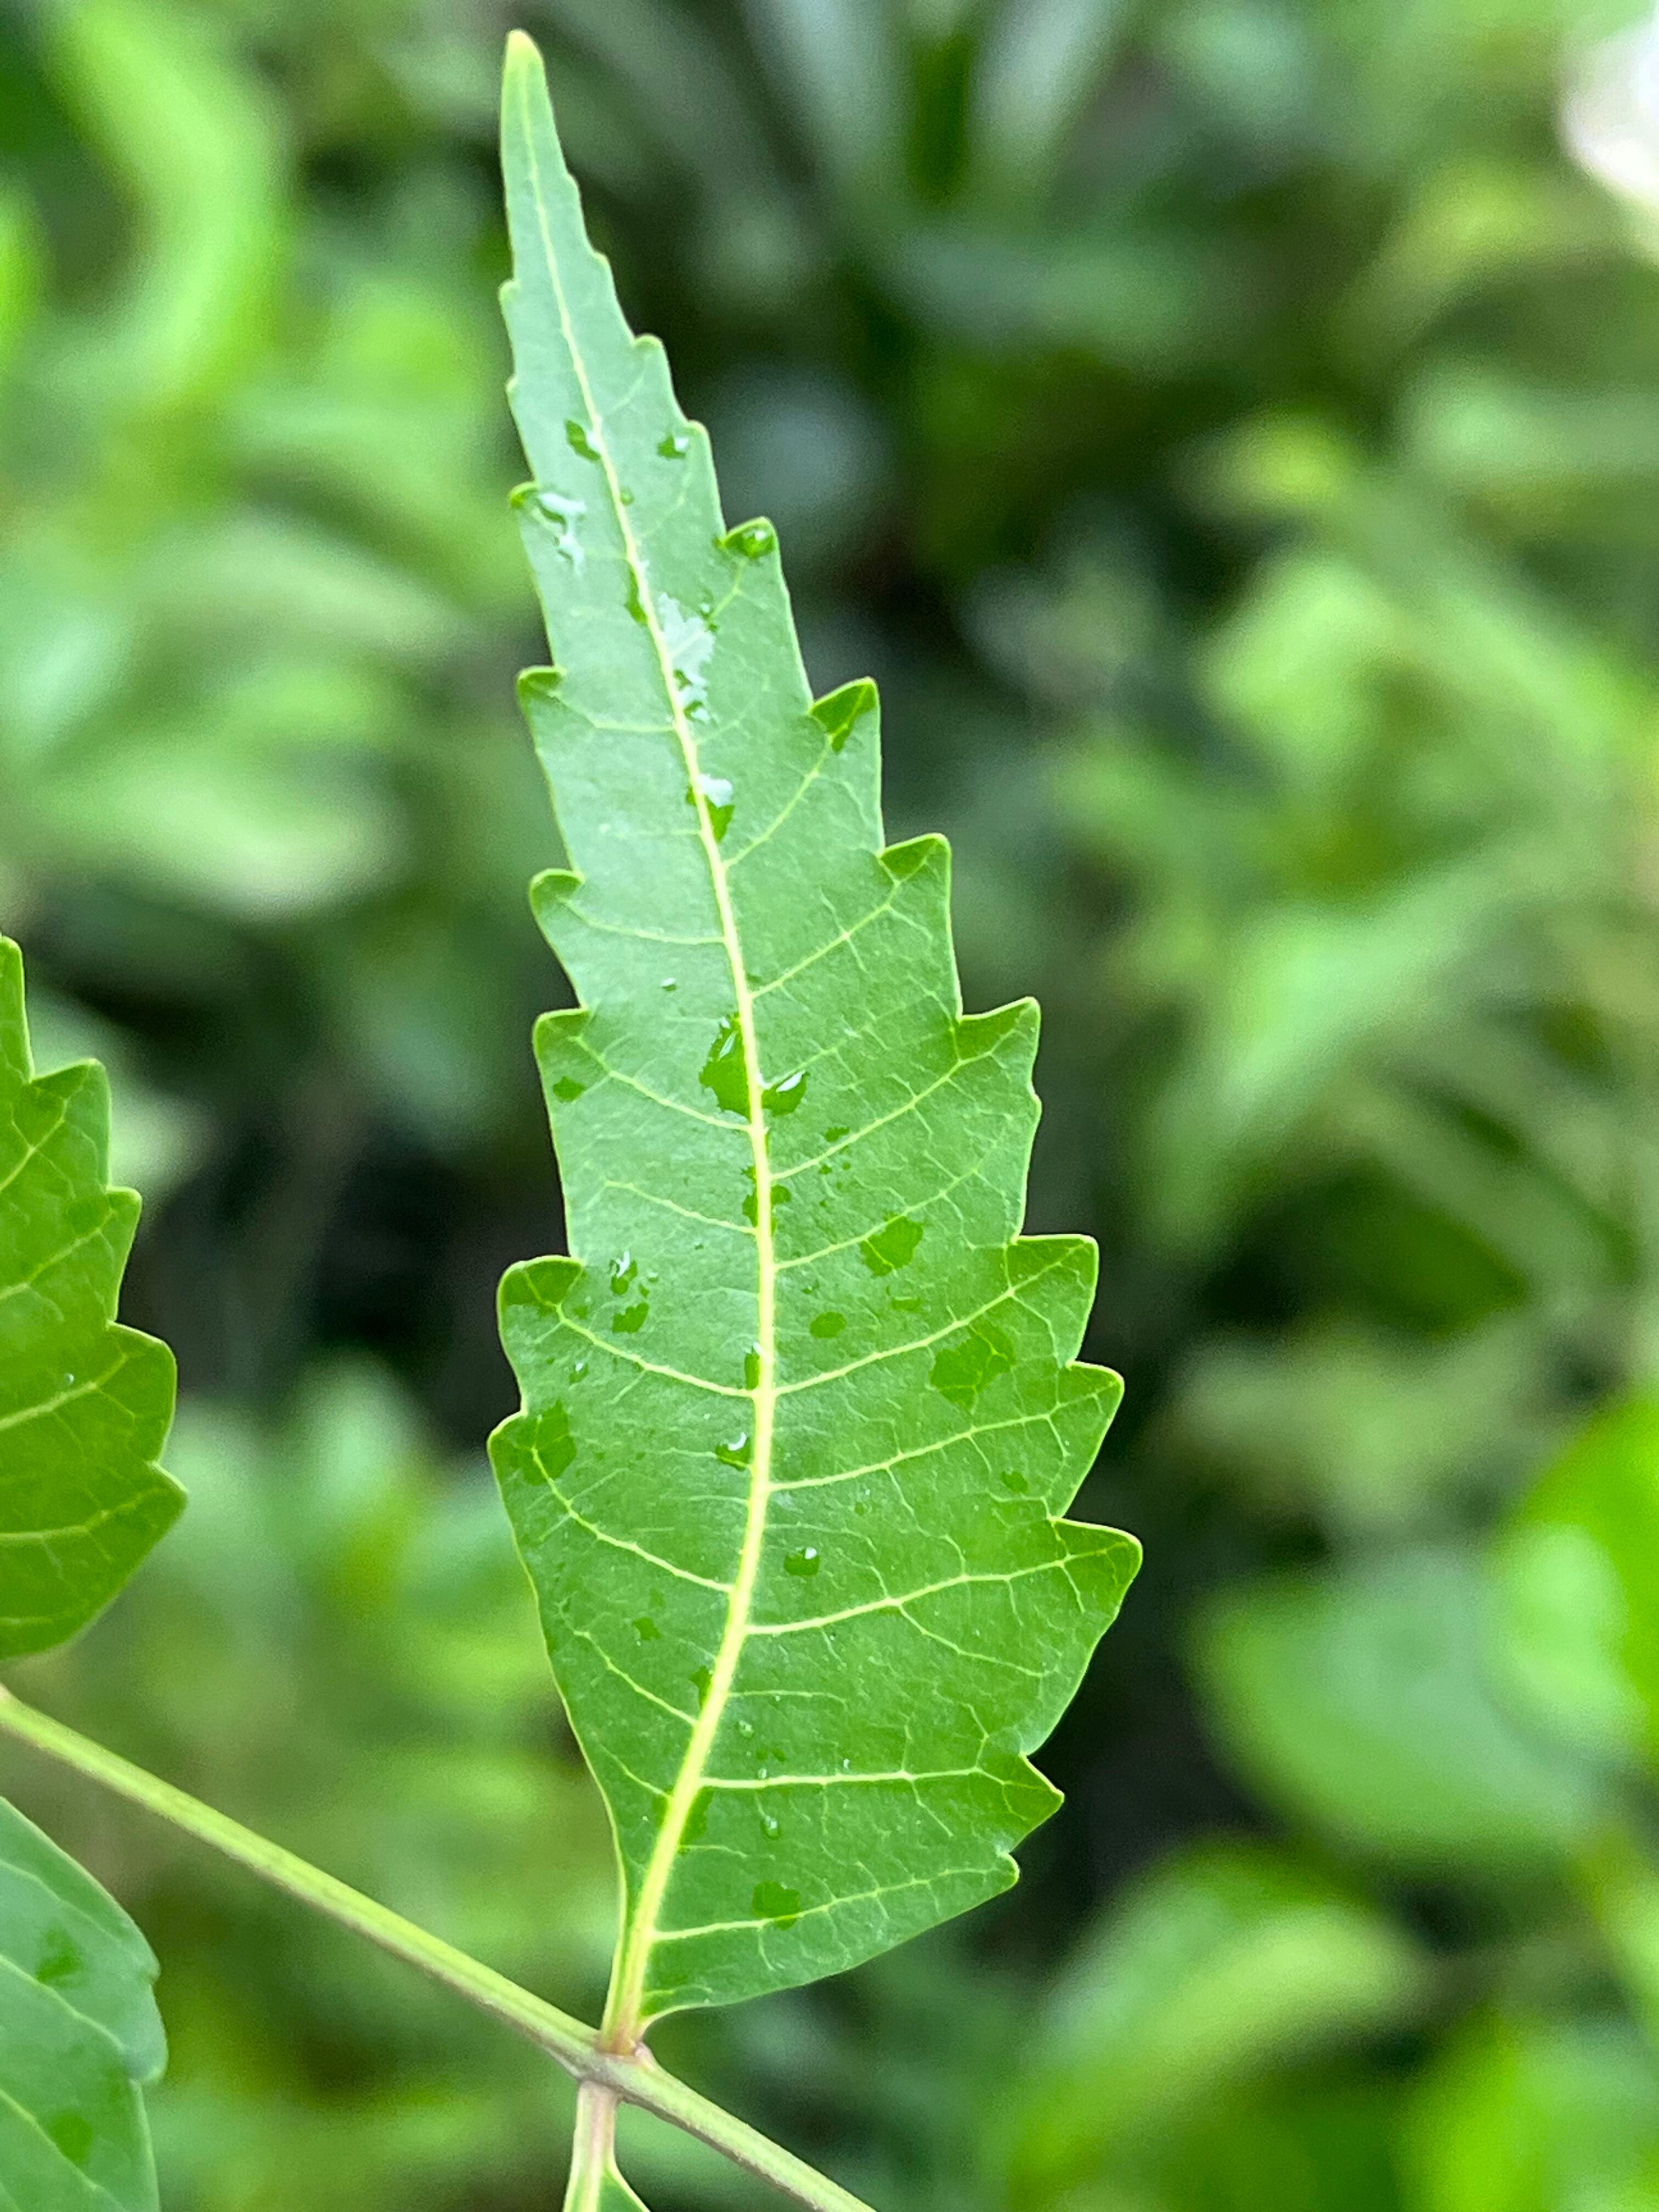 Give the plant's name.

neem
